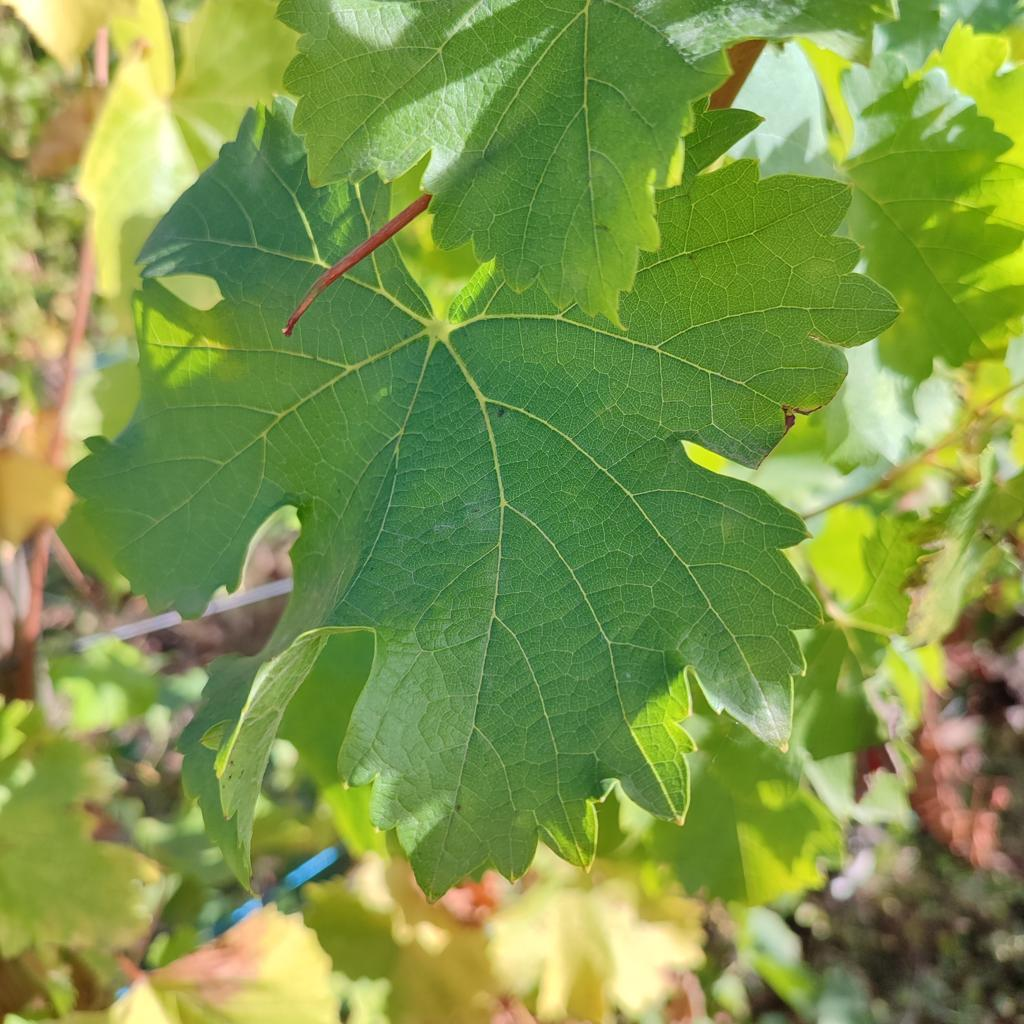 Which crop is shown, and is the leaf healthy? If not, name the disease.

grapevine, powdery mildew
